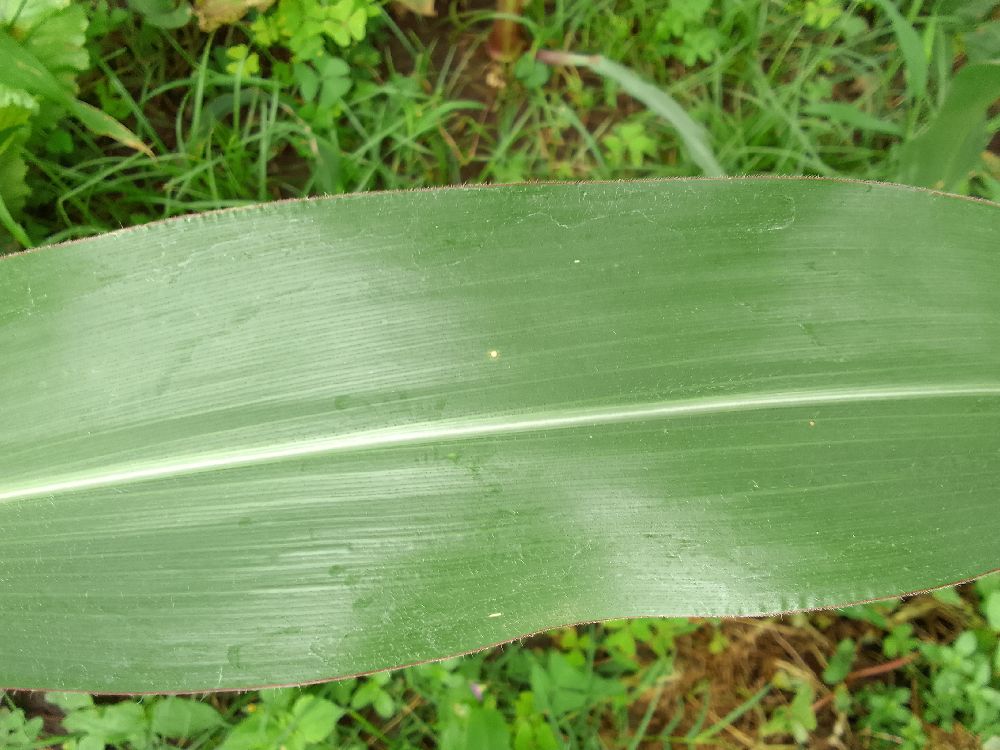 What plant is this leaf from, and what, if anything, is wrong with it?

maize, healthy
